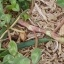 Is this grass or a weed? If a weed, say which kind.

unstructured weed
